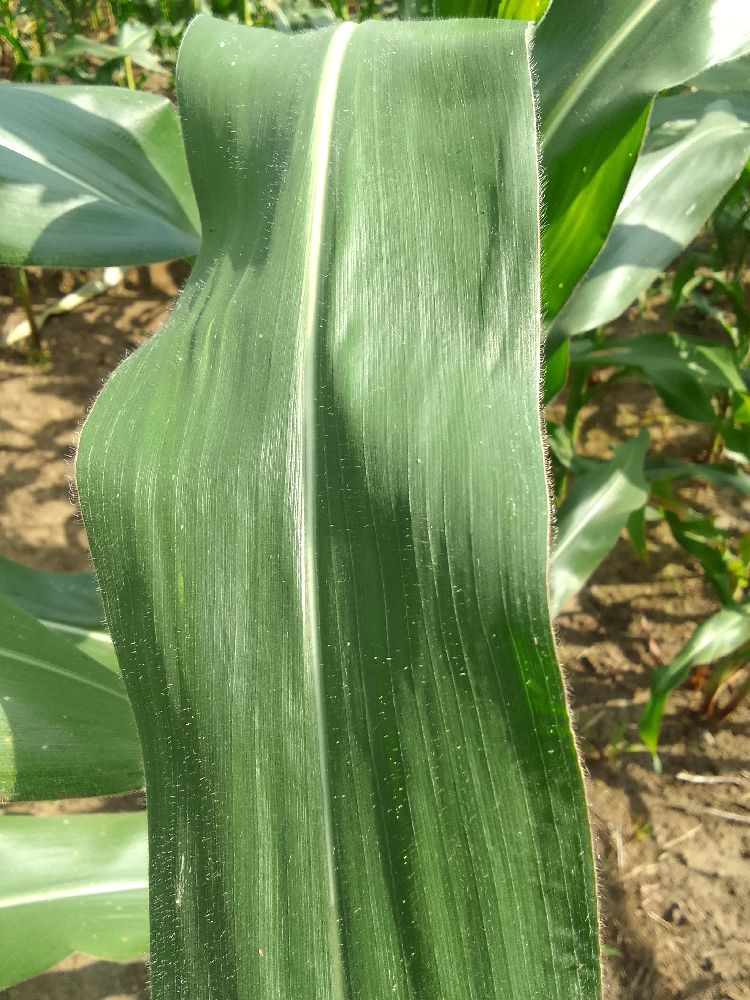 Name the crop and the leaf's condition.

maize, healthy
